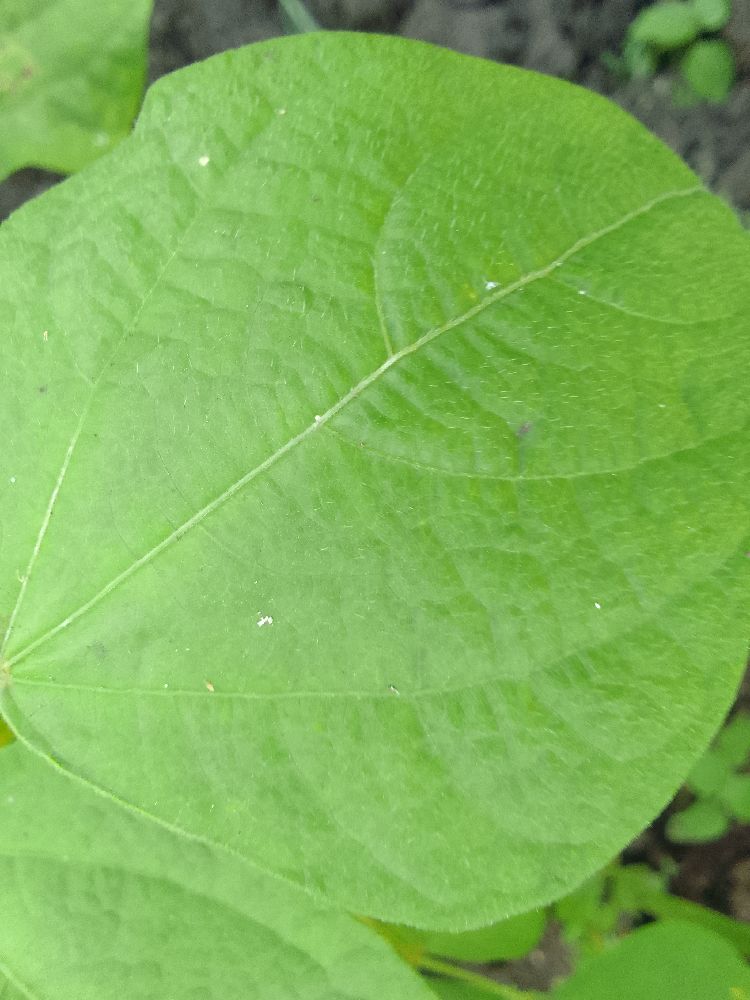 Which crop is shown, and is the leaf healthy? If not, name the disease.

common bean, healthy
